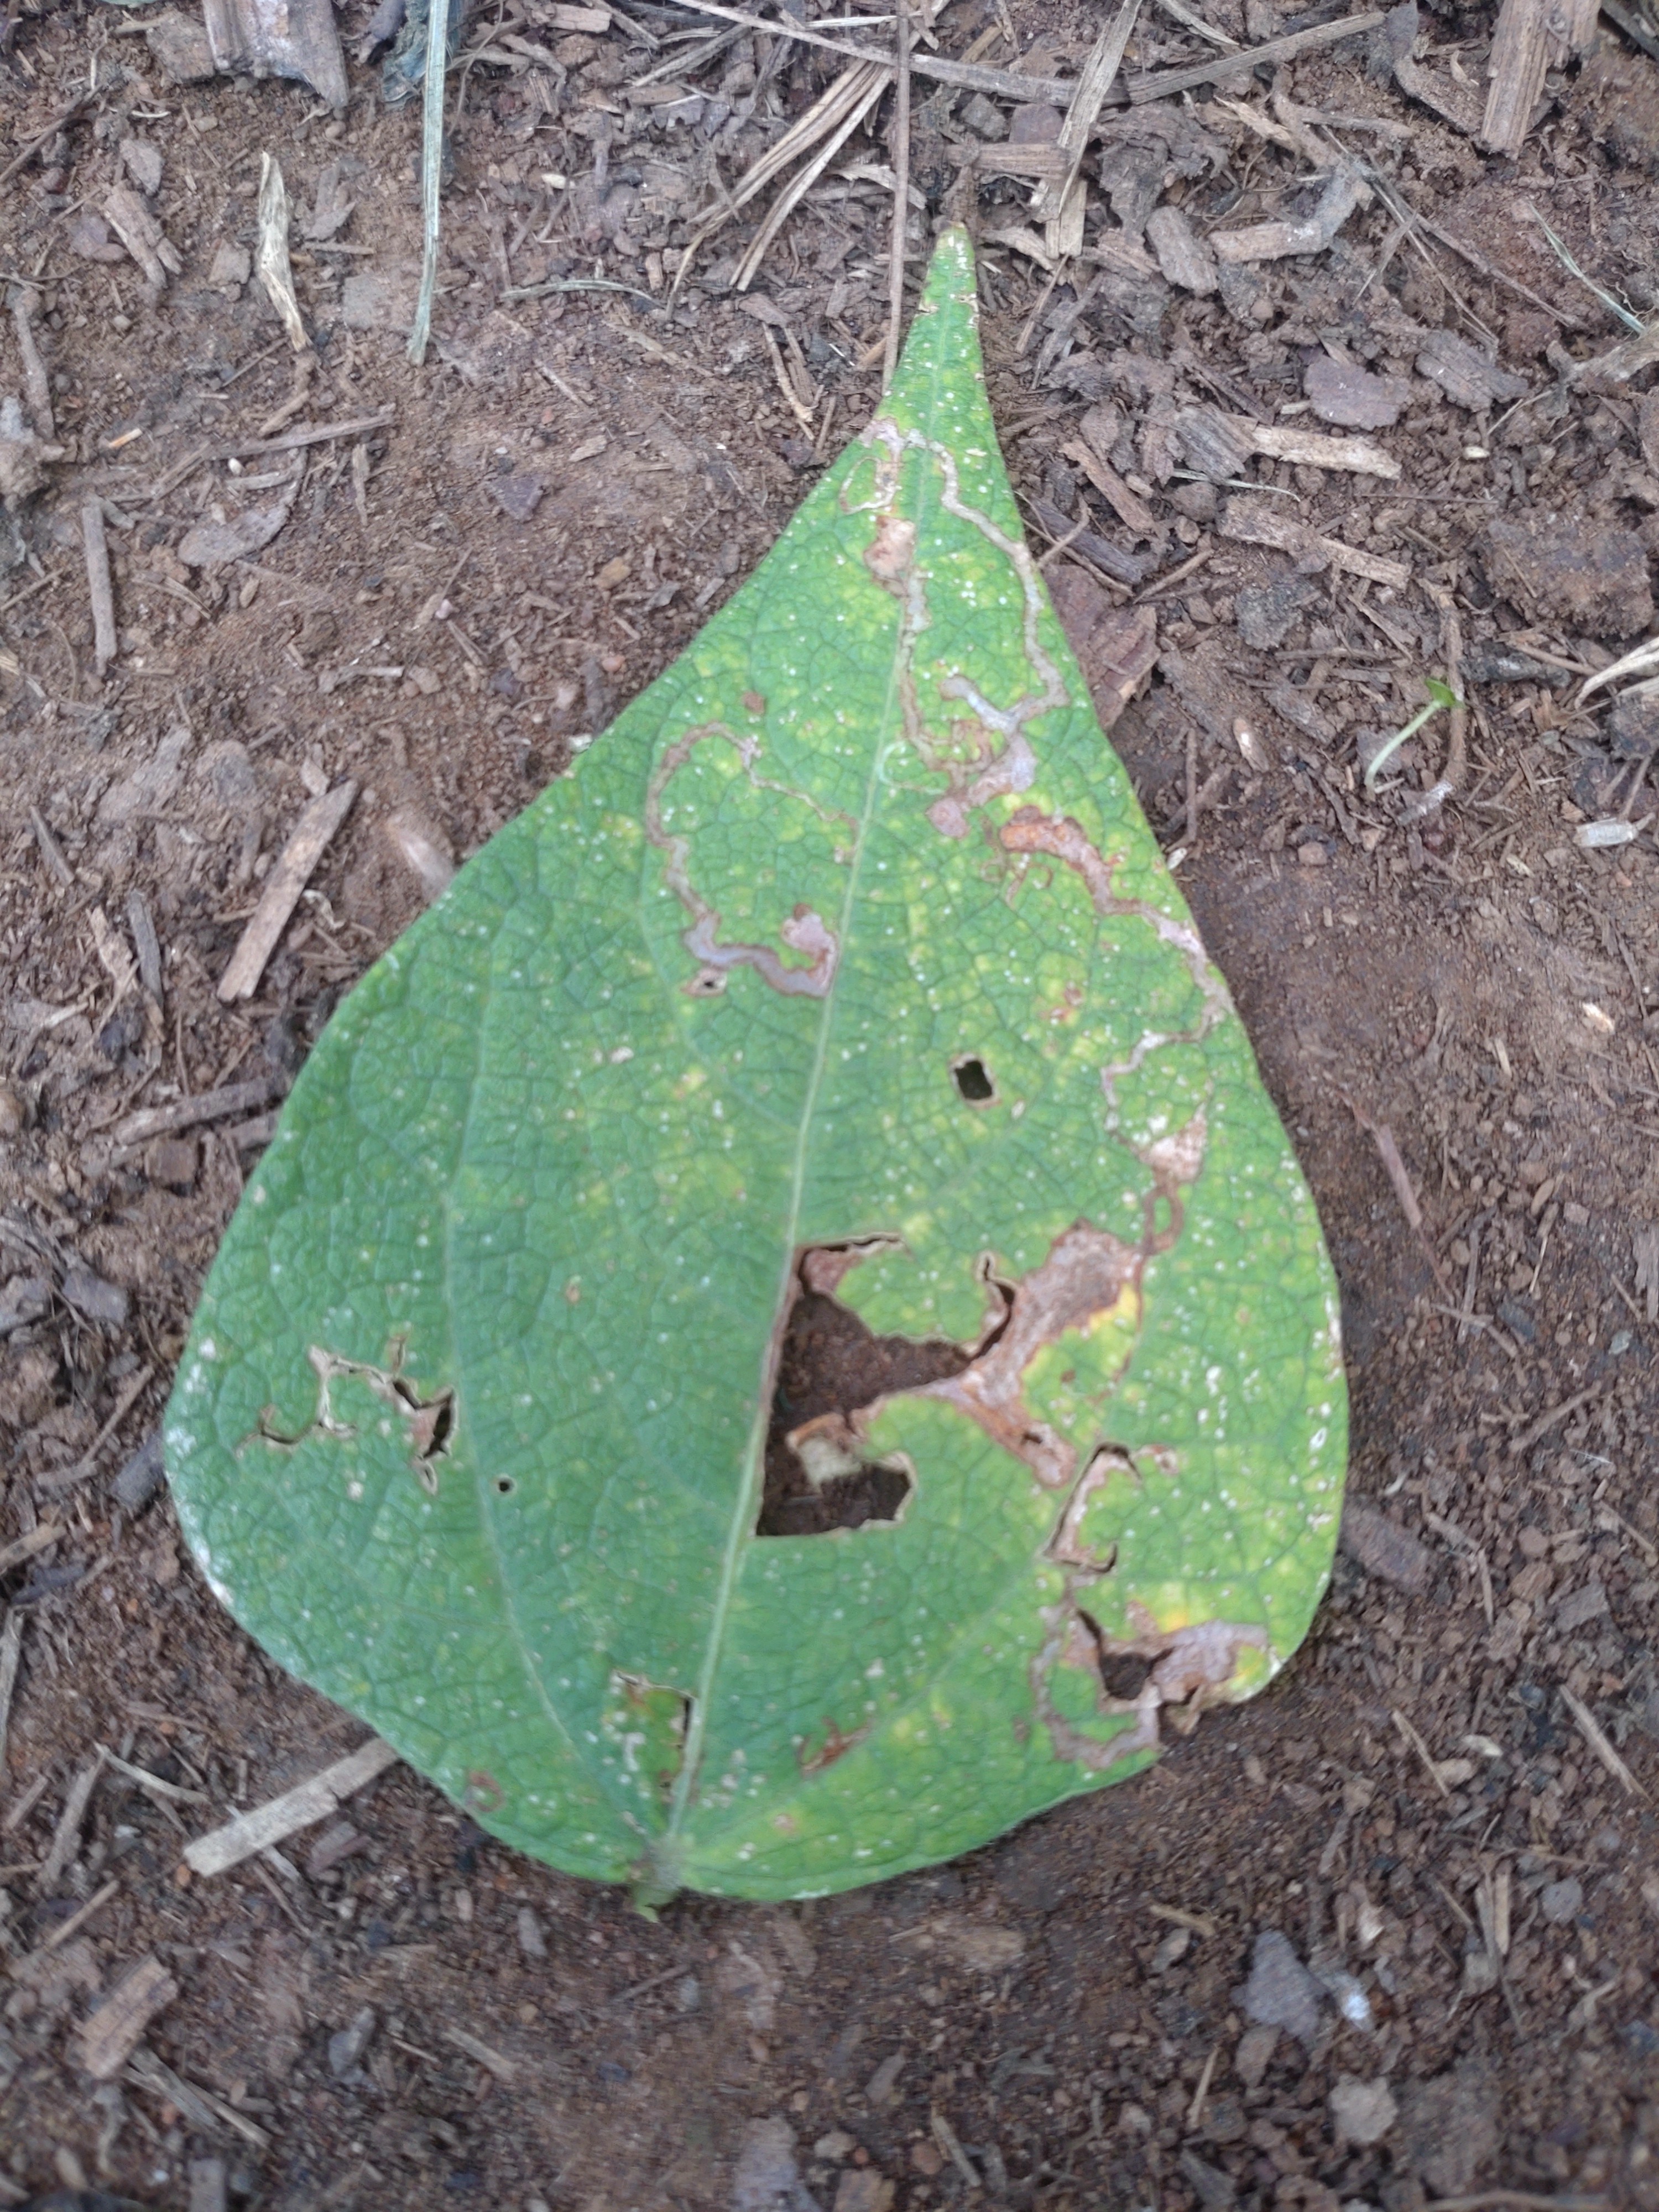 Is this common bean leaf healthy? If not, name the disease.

anthracnose
